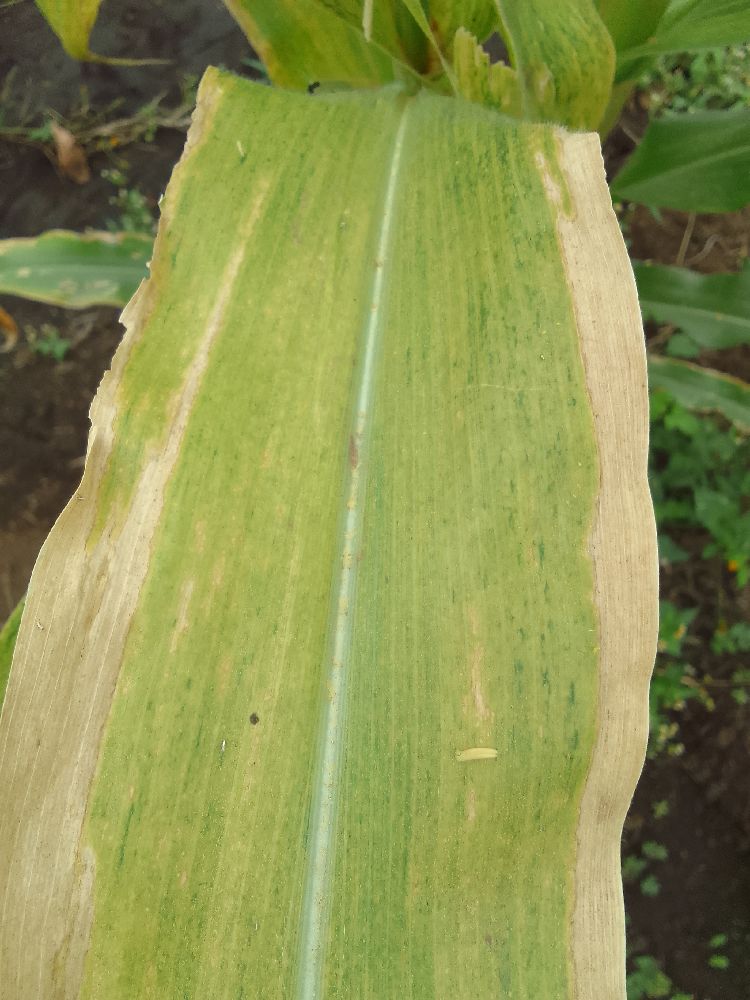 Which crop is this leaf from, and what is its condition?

maize, maize lethal necrosis
